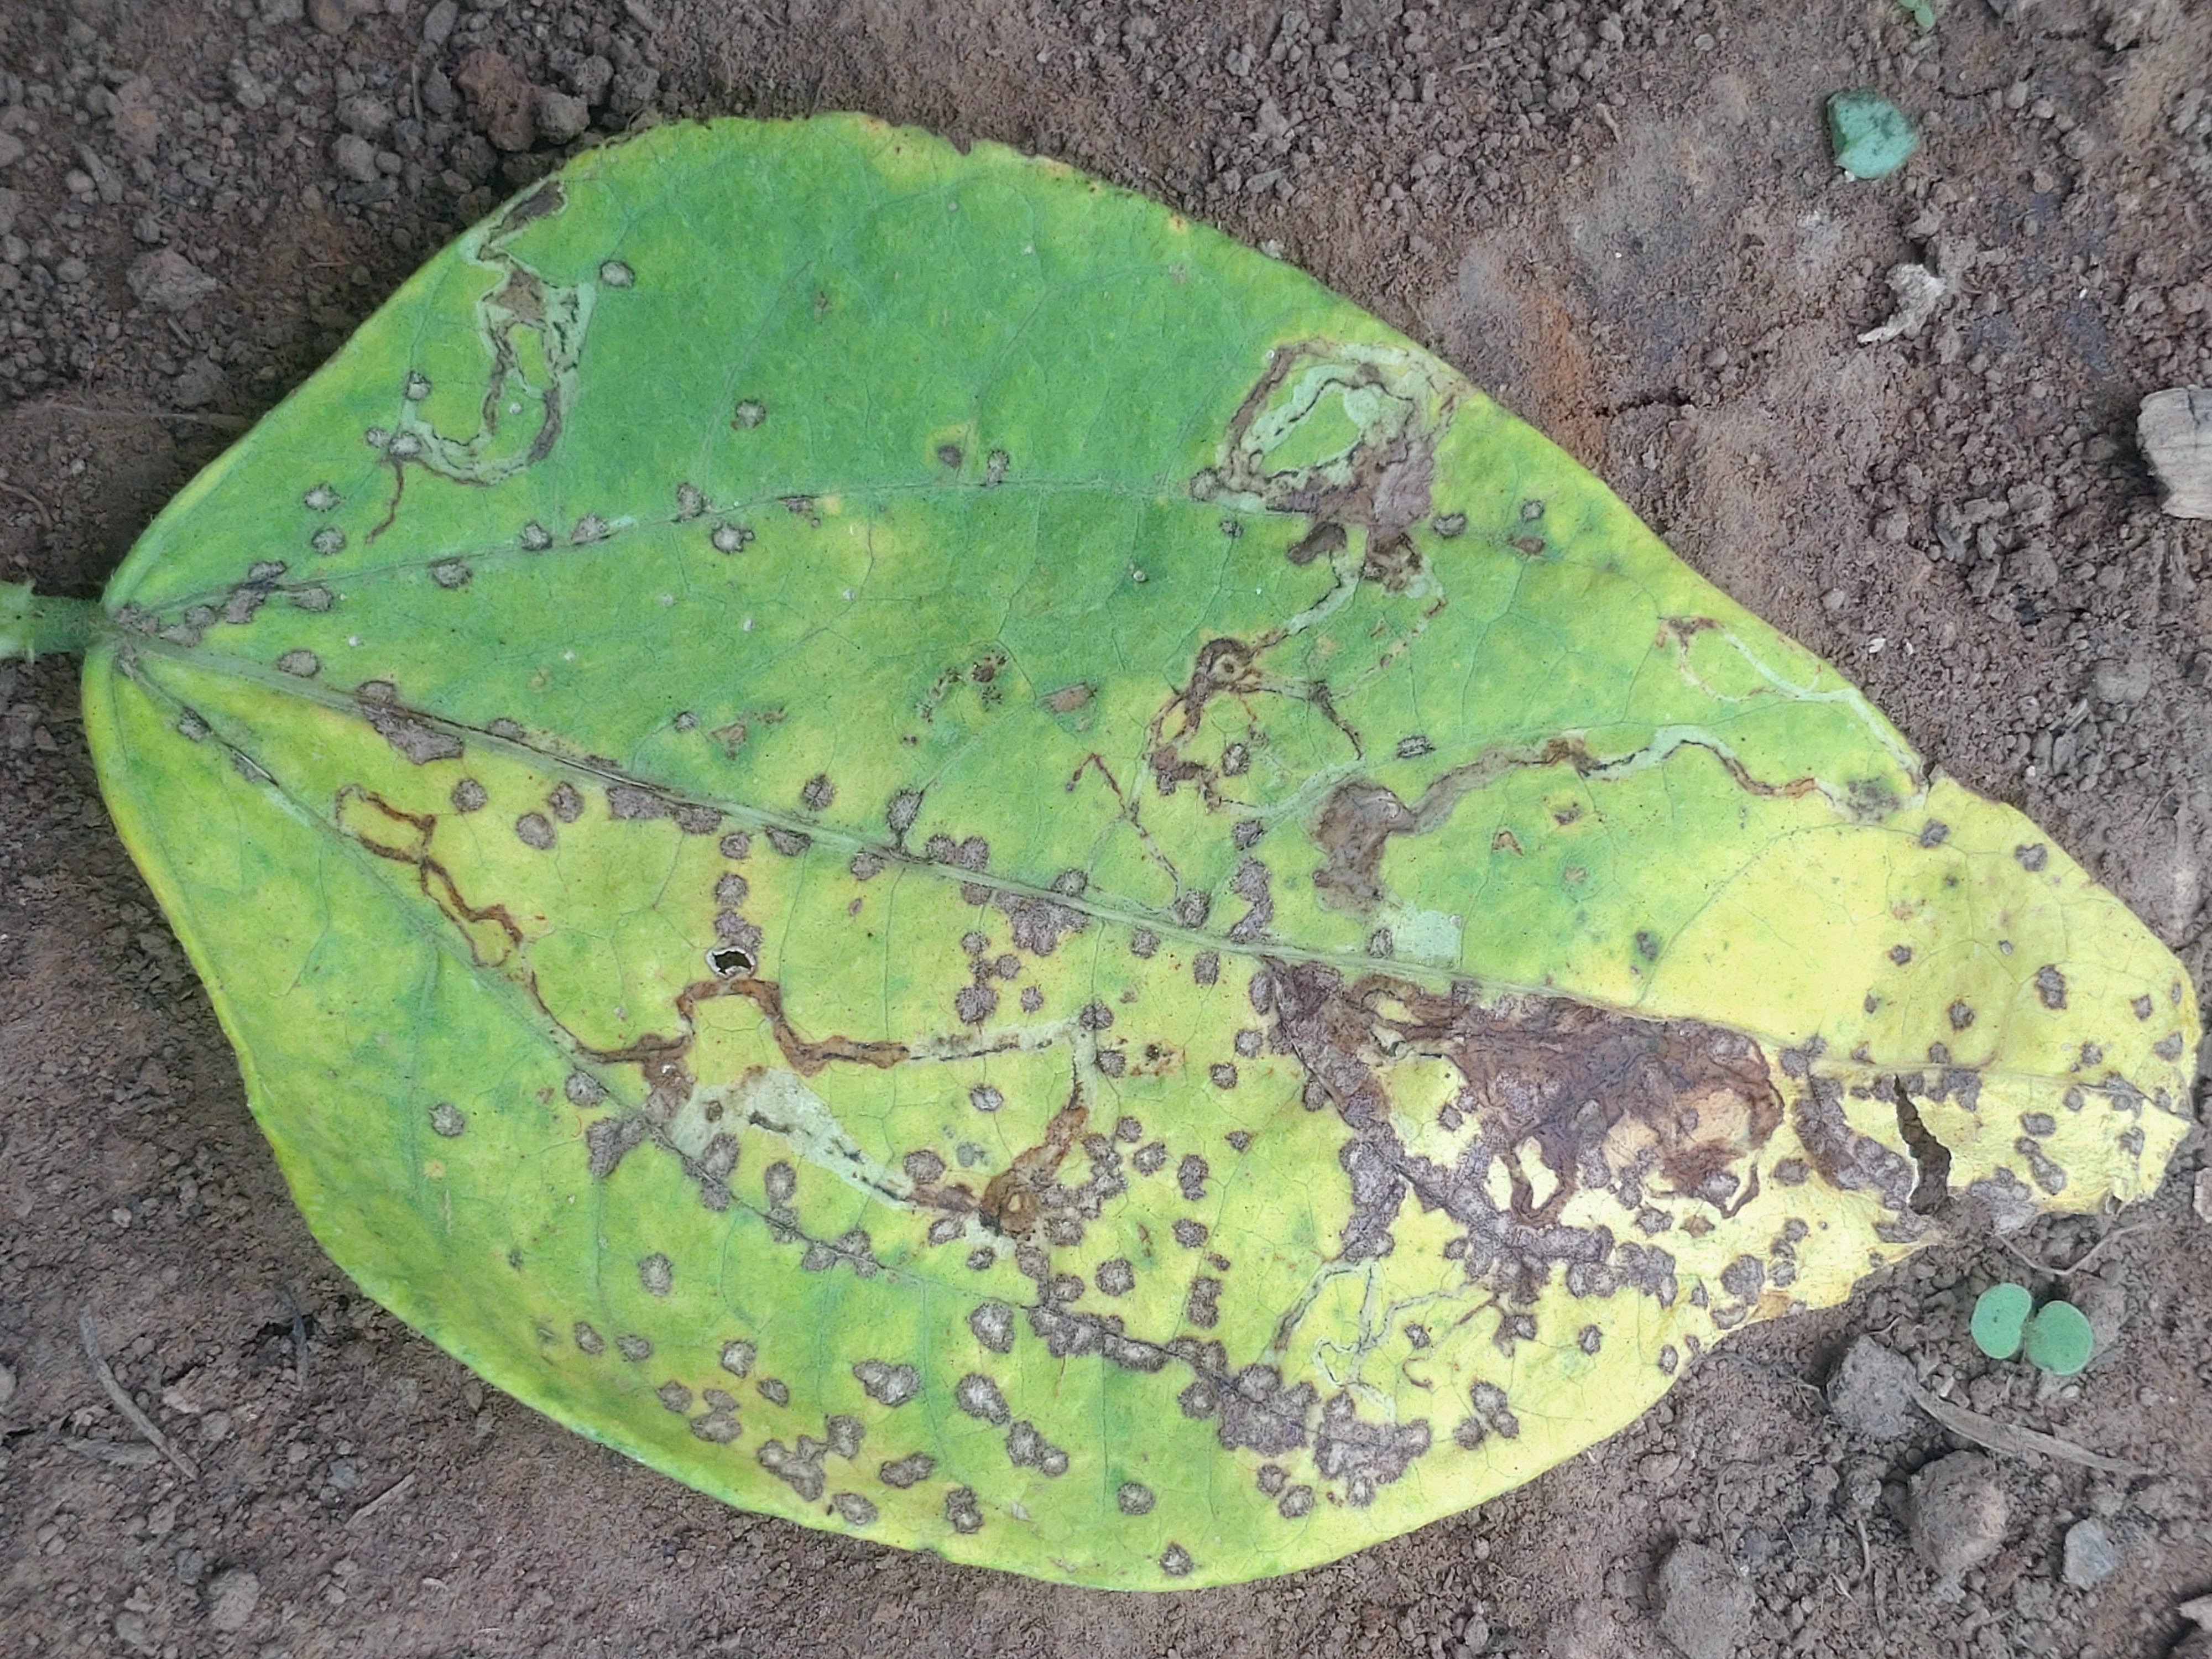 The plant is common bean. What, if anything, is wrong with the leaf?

anthracnose
